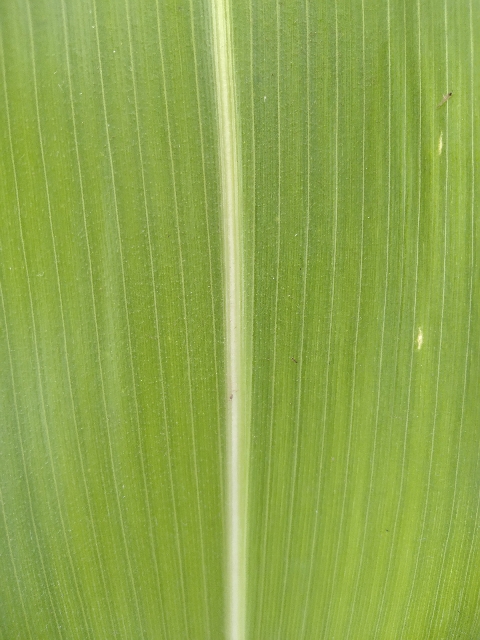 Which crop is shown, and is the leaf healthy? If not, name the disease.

maize, healthy
